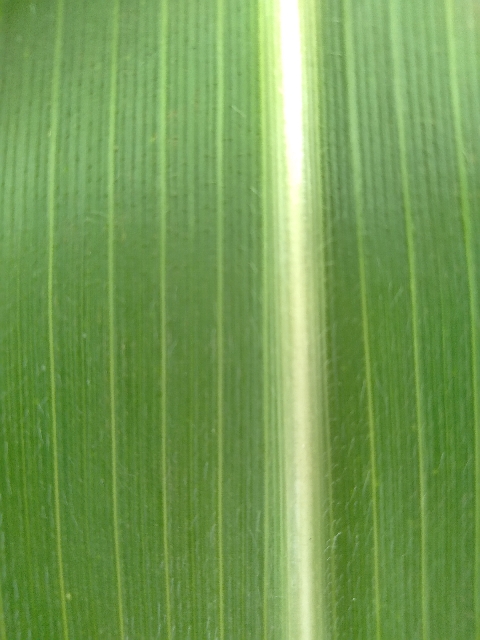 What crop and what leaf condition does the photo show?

maize, healthy
